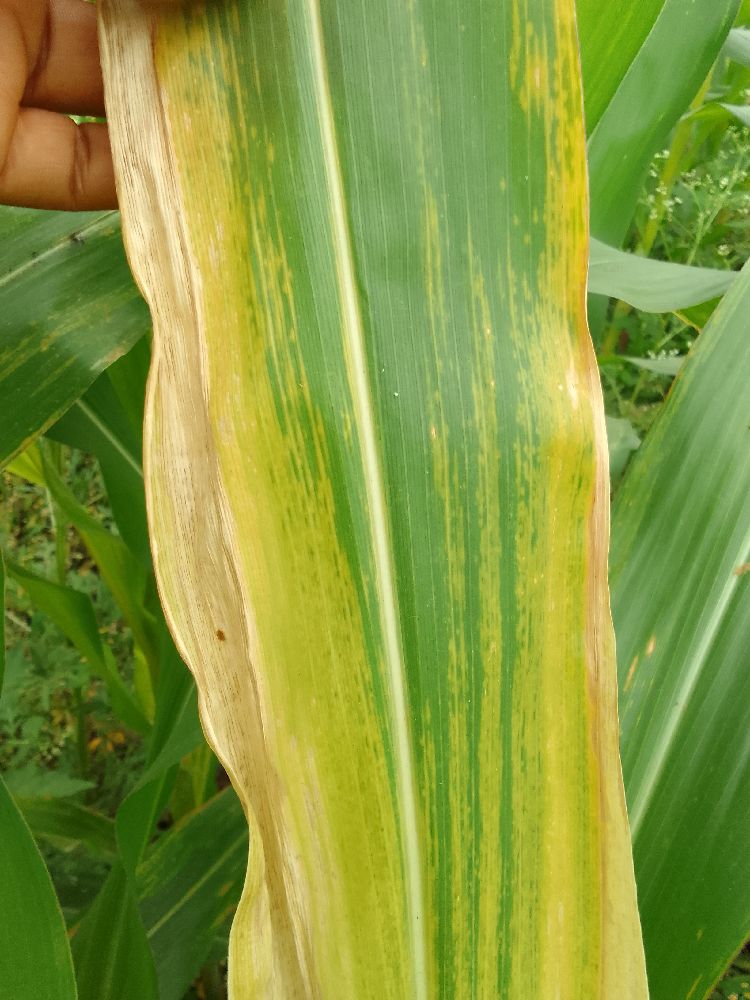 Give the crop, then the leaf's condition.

maize, maize lethal necrosis
